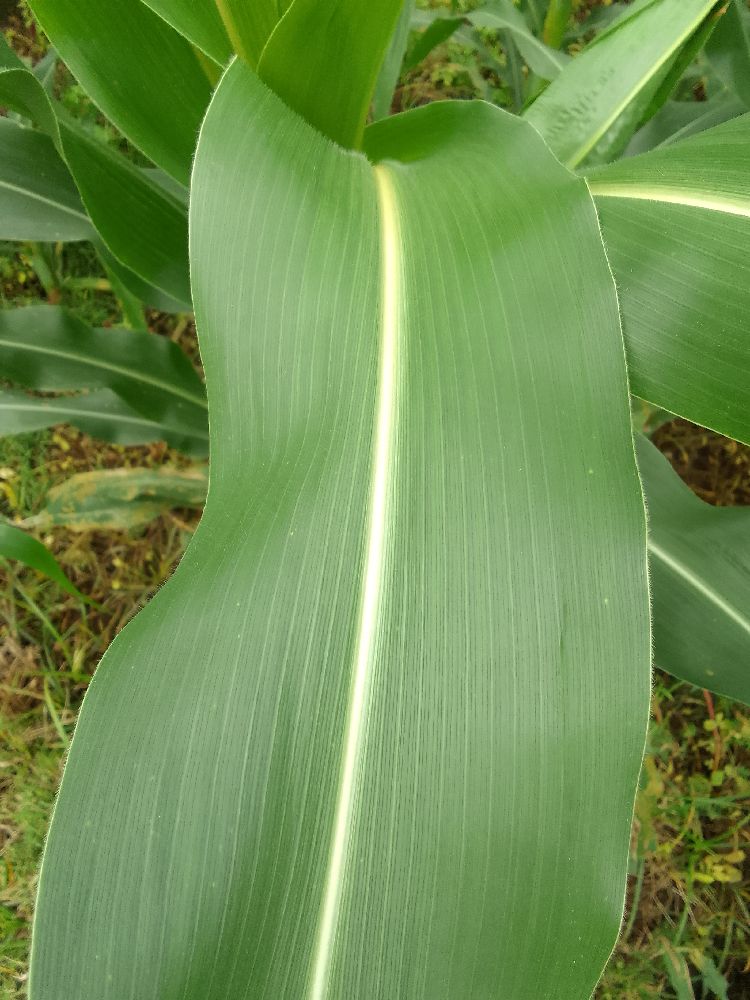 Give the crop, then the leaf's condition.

maize, healthy
